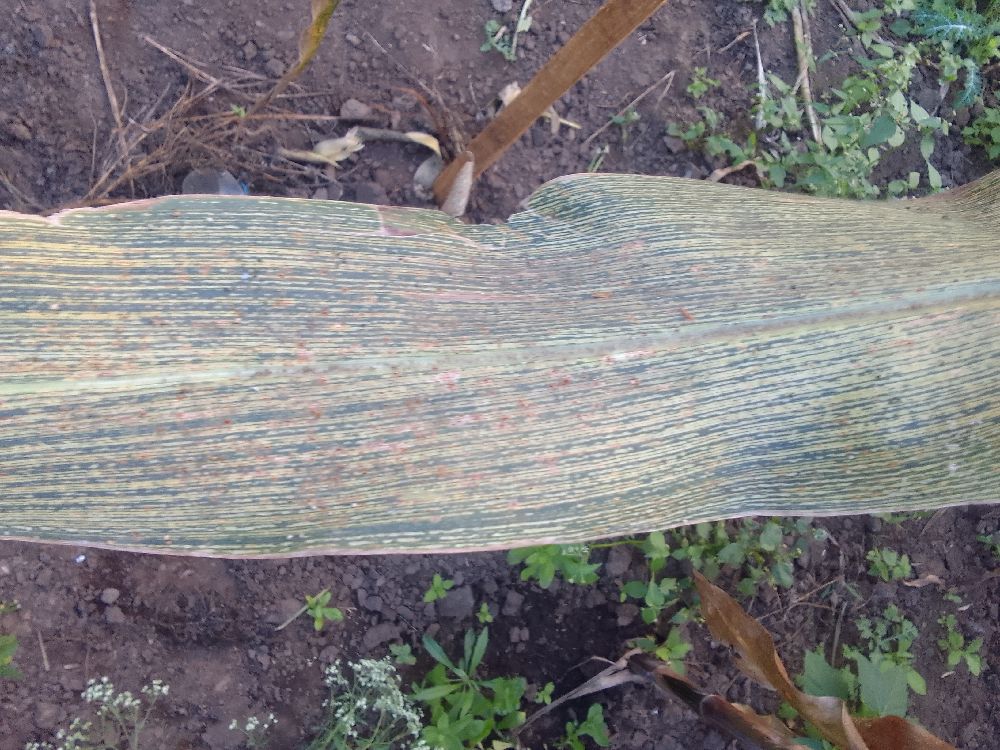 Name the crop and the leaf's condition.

maize, maize streak virus
